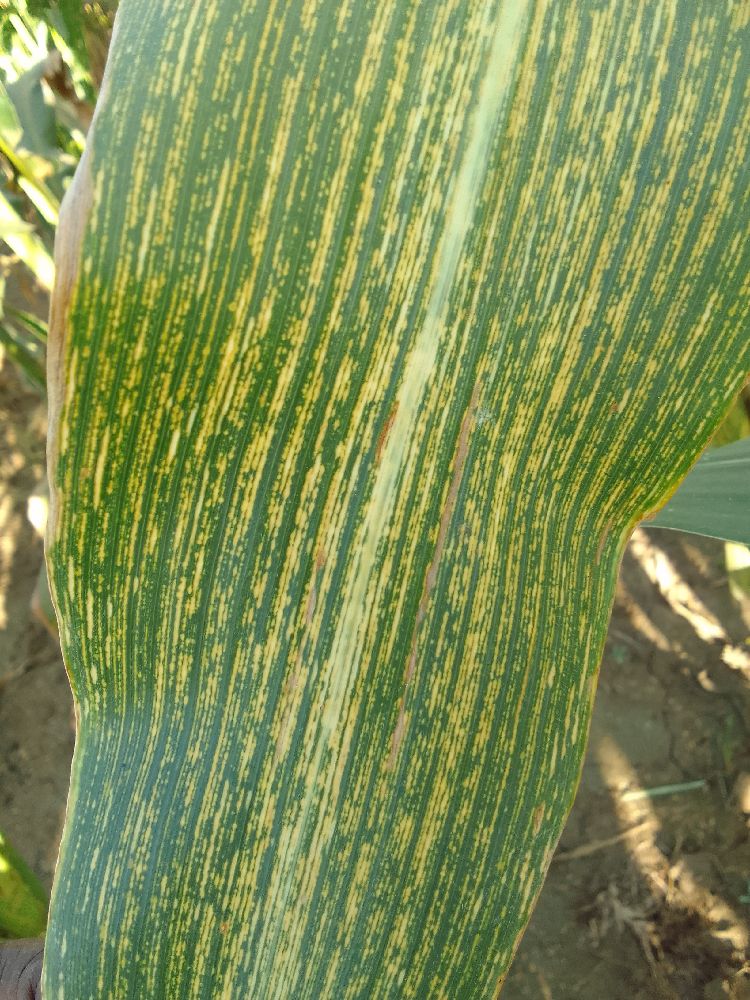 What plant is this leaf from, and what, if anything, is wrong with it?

maize, maize streak virus
